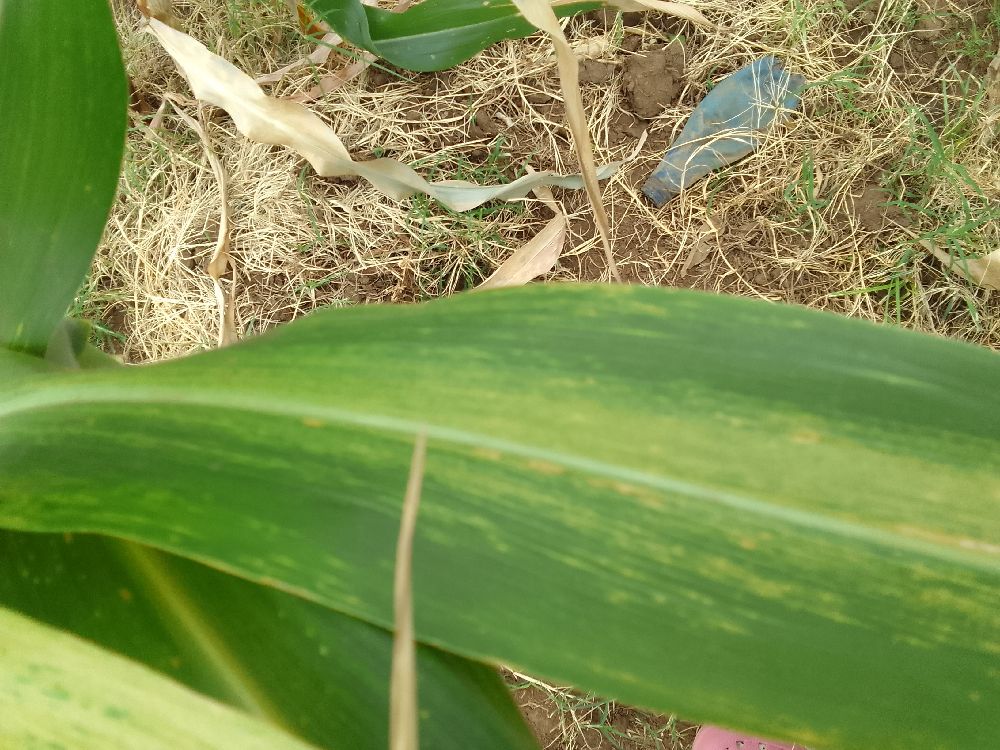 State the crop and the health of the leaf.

maize, maize lethal necrosis
